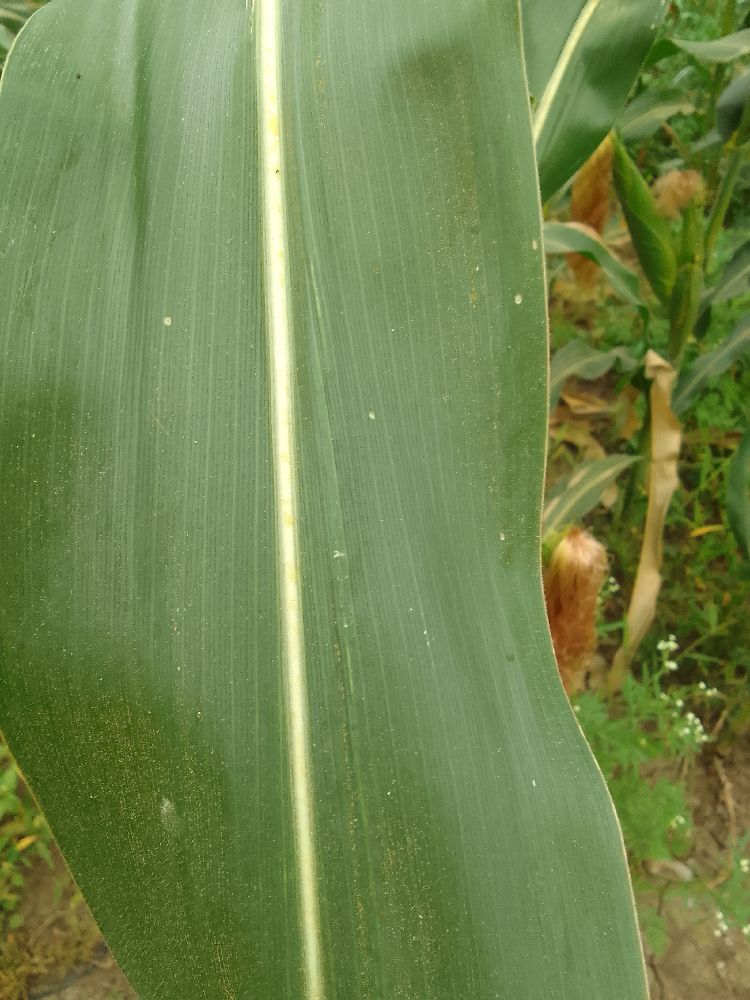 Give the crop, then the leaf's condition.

maize, healthy
